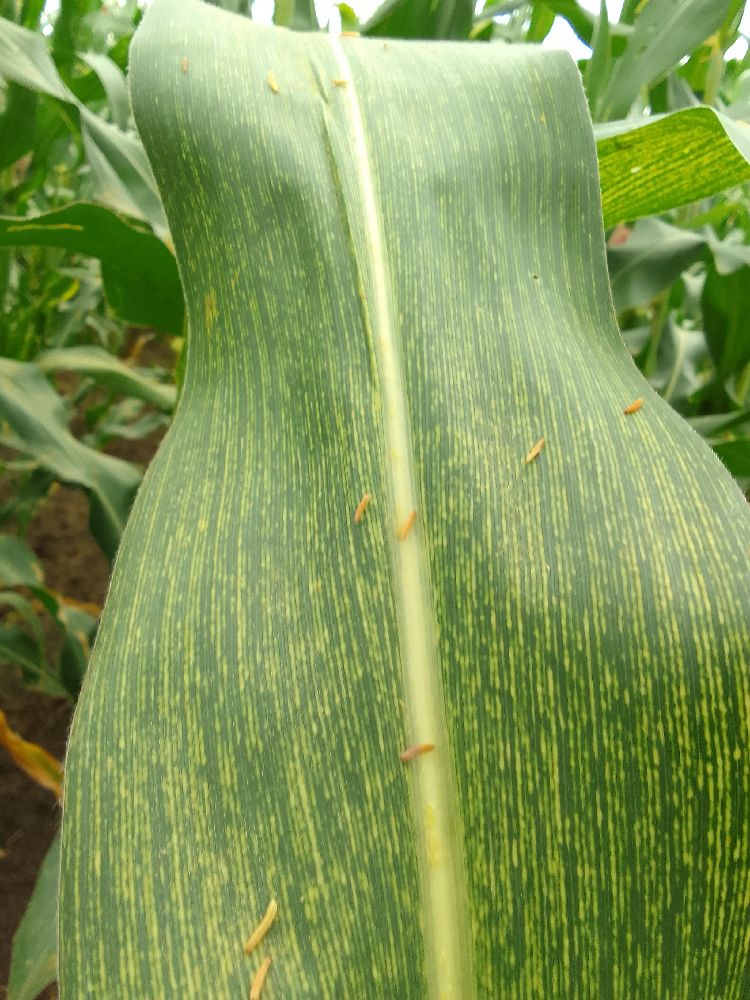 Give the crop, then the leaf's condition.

maize, maize streak virus
